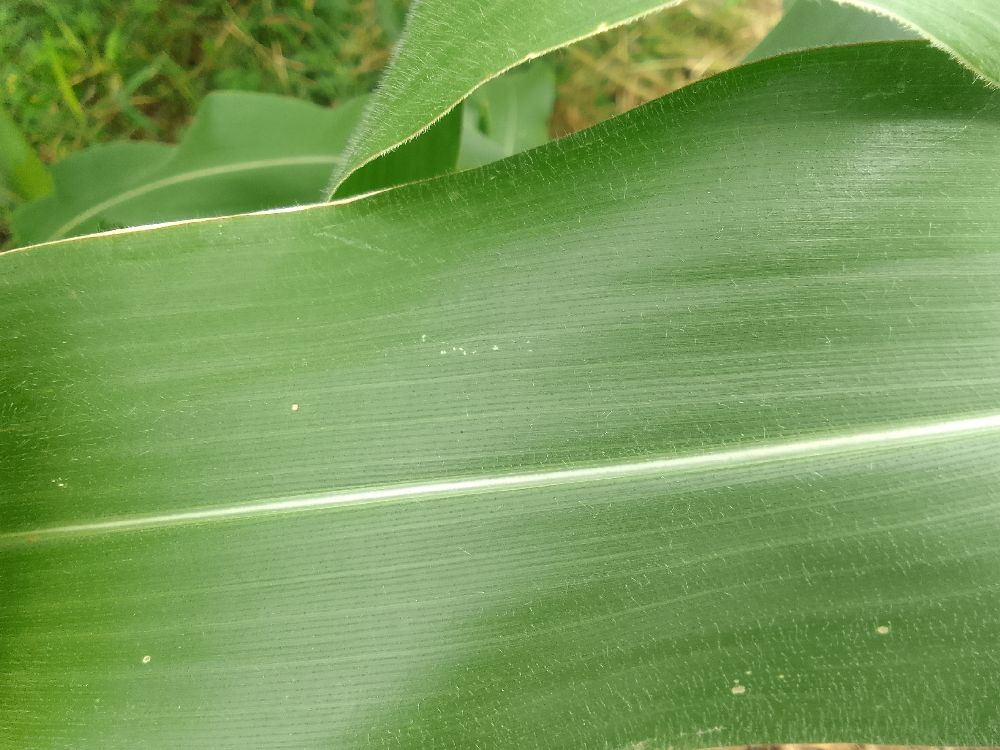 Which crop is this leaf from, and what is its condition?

maize, healthy
